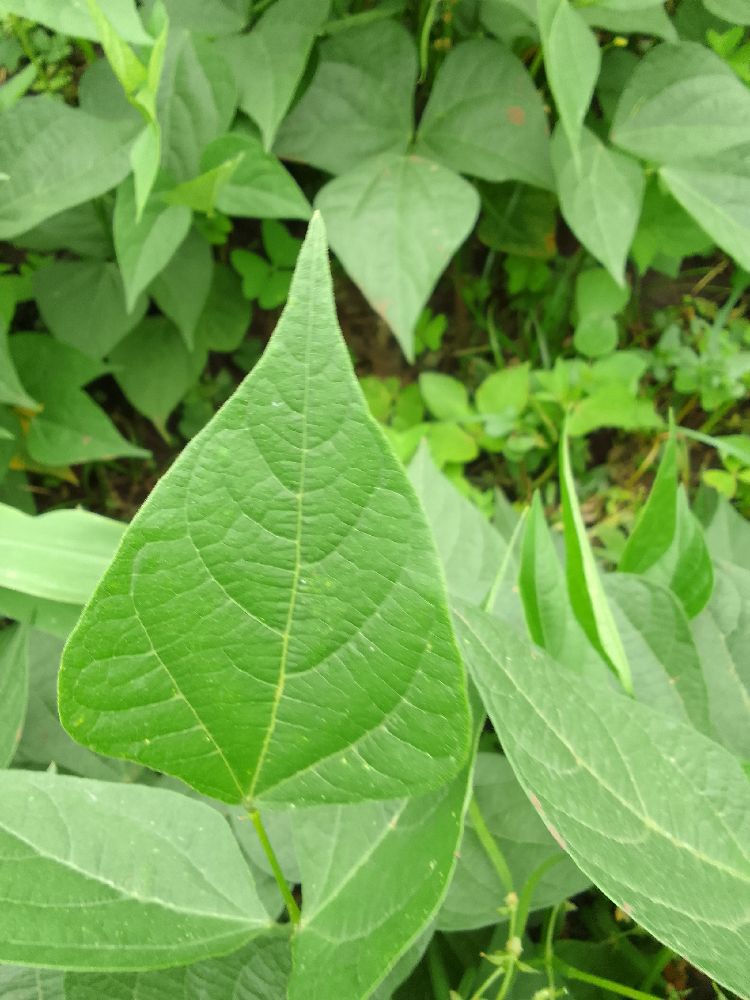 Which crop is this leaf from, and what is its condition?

common bean, healthy
